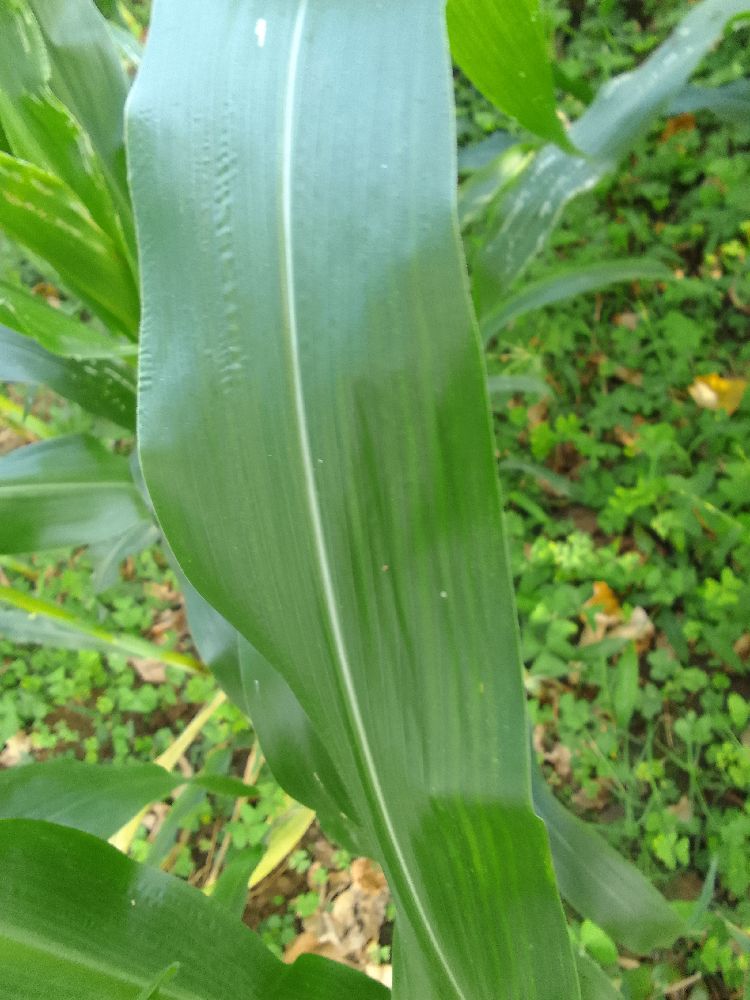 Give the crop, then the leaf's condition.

maize, healthy
